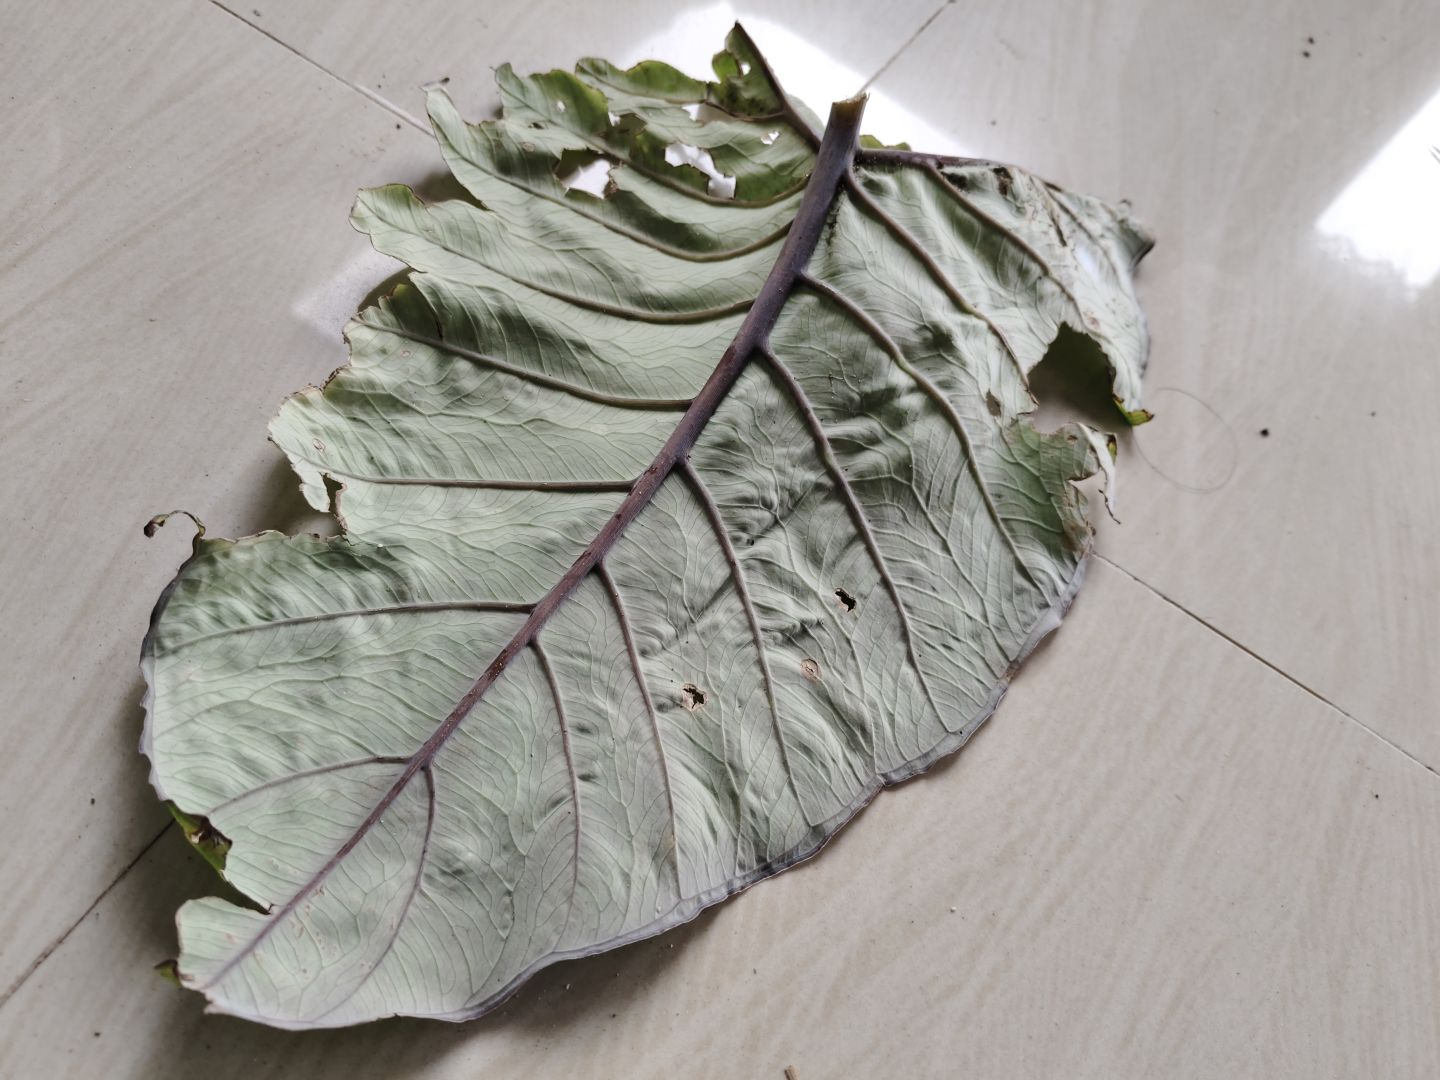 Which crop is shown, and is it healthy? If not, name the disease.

taro, leaf blight
